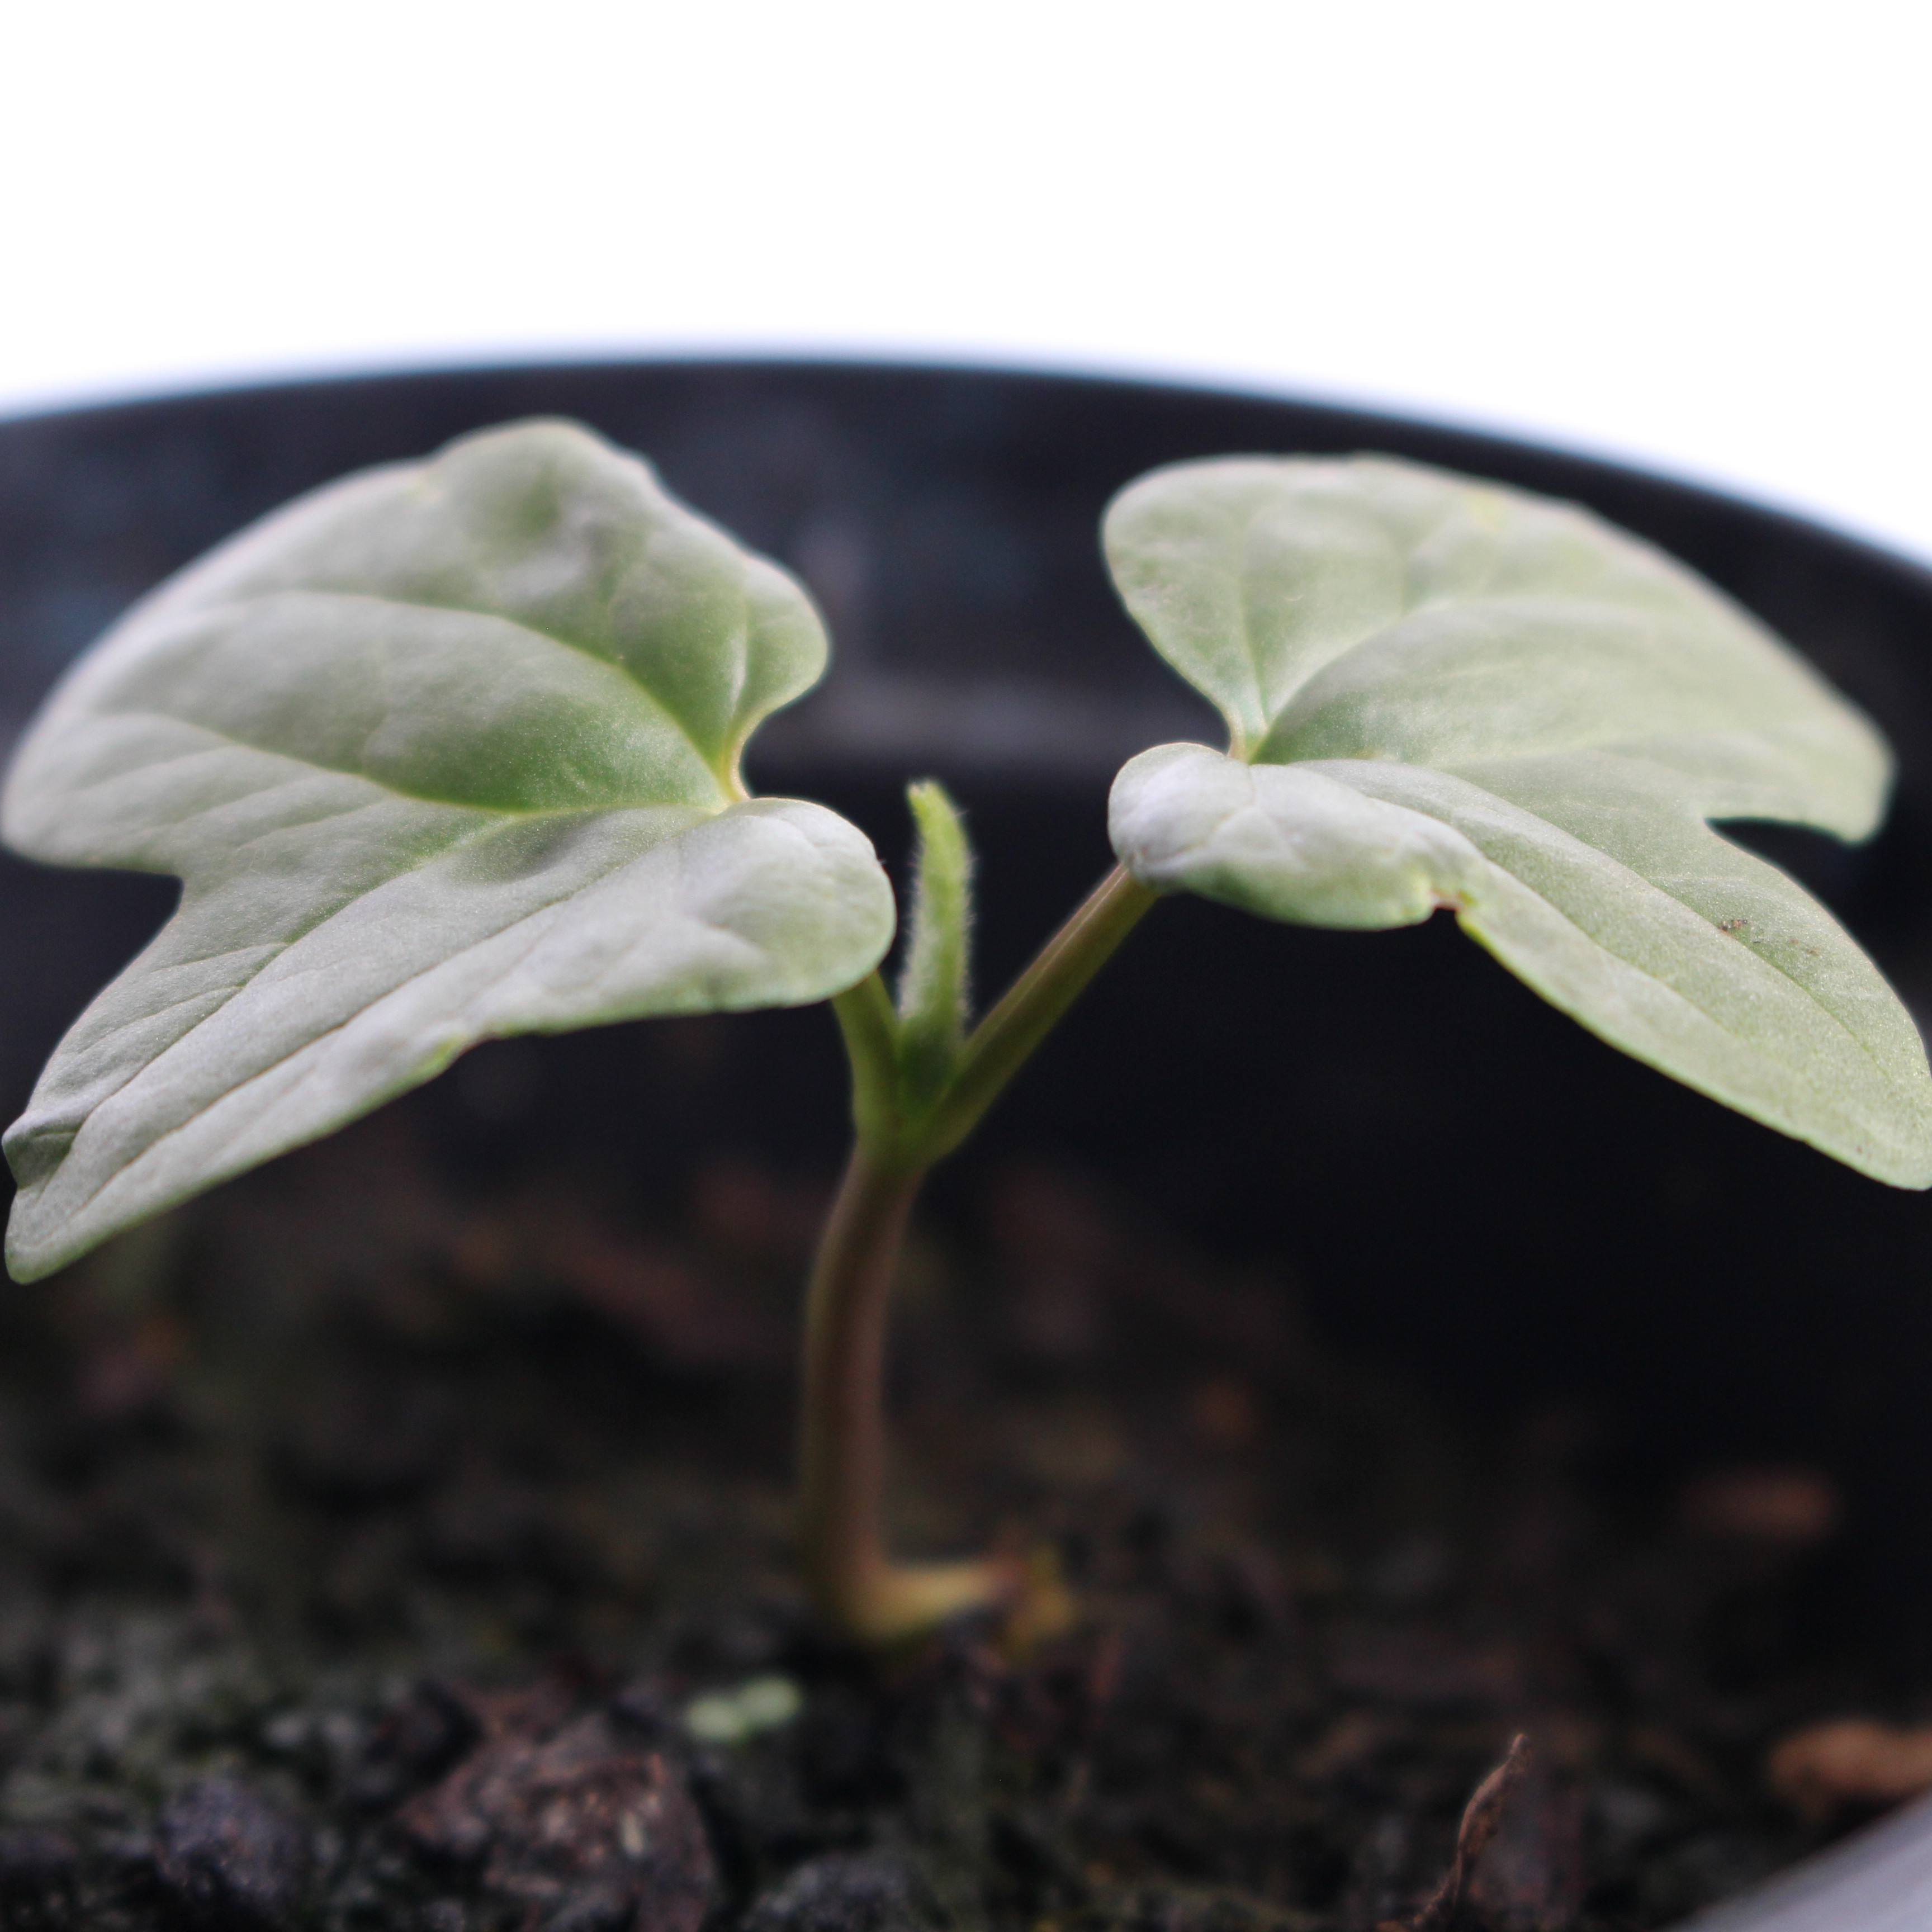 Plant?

Convolvulus arvensis
